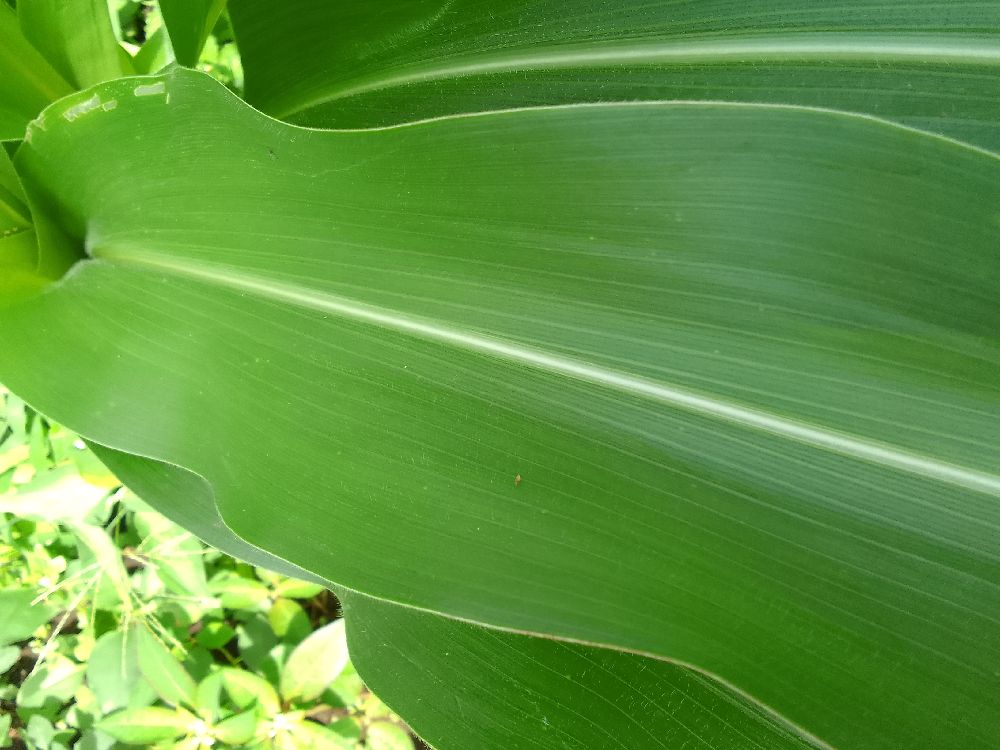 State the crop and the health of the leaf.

maize, healthy
